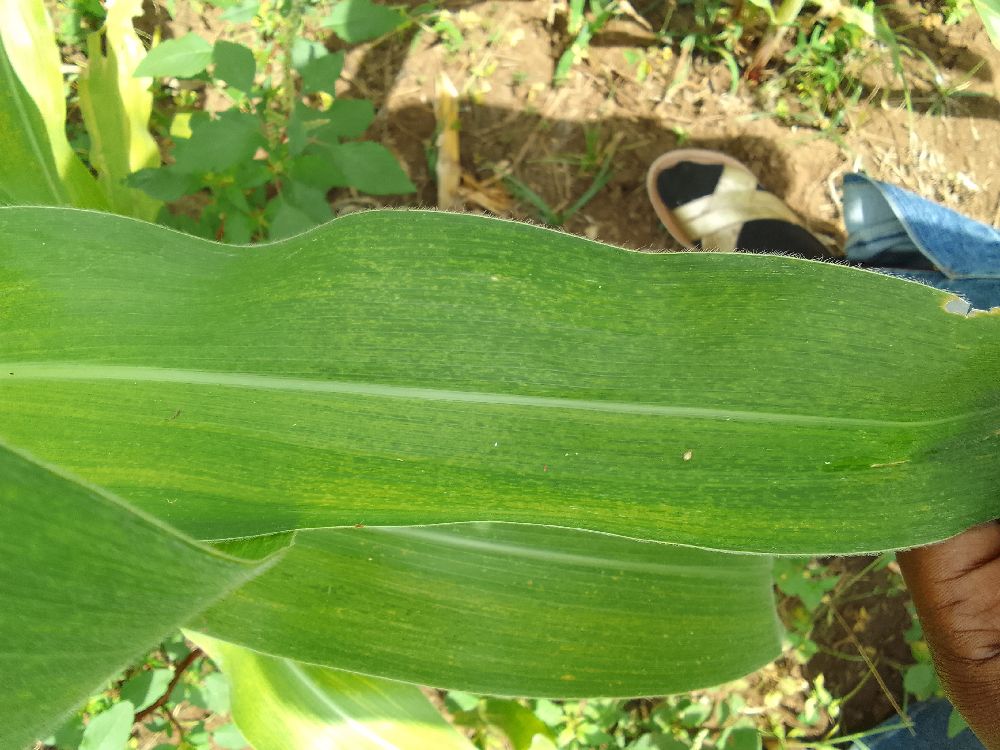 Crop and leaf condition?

maize, maize lethal necrosis
